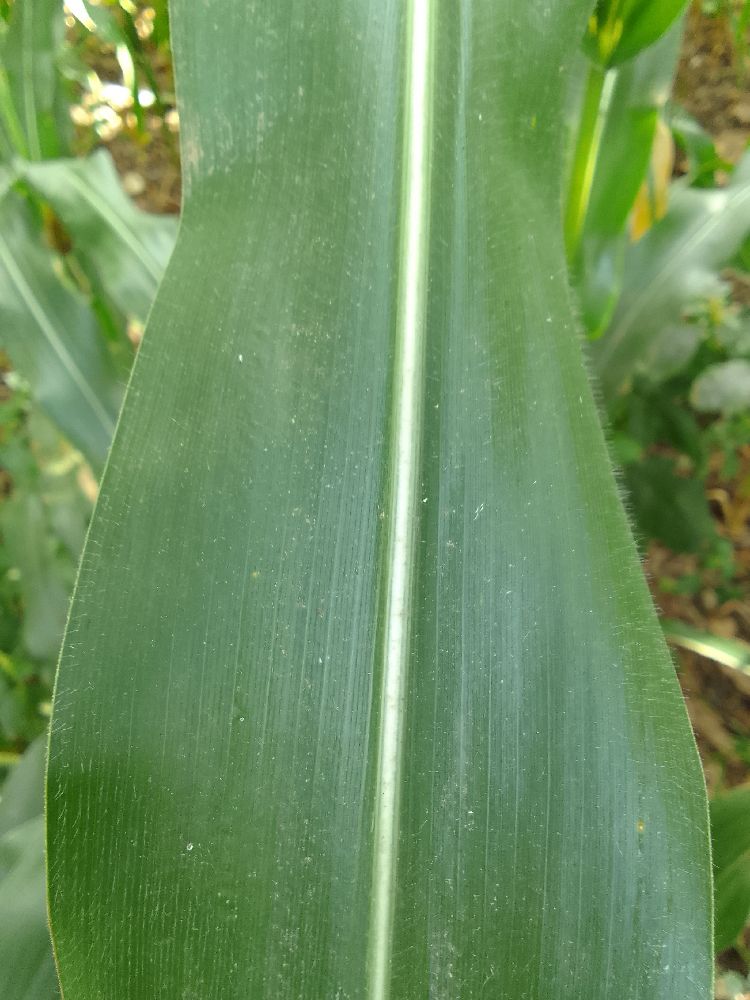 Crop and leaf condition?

maize, healthy
